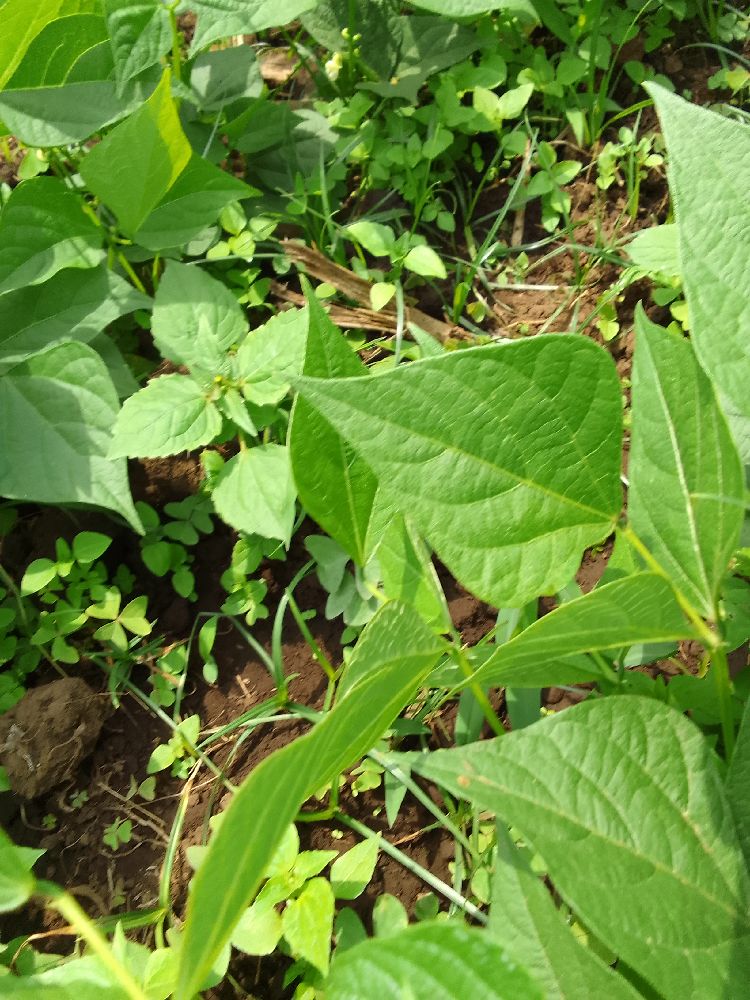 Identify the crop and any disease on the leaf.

common bean, healthy
